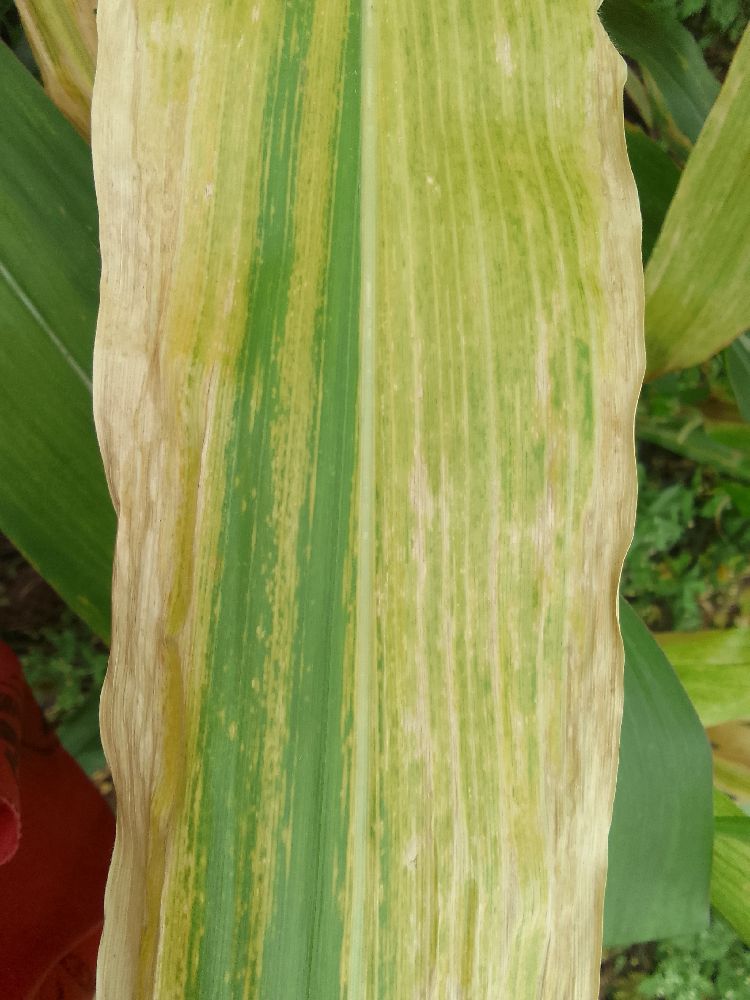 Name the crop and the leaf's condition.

maize, maize lethal necrosis
